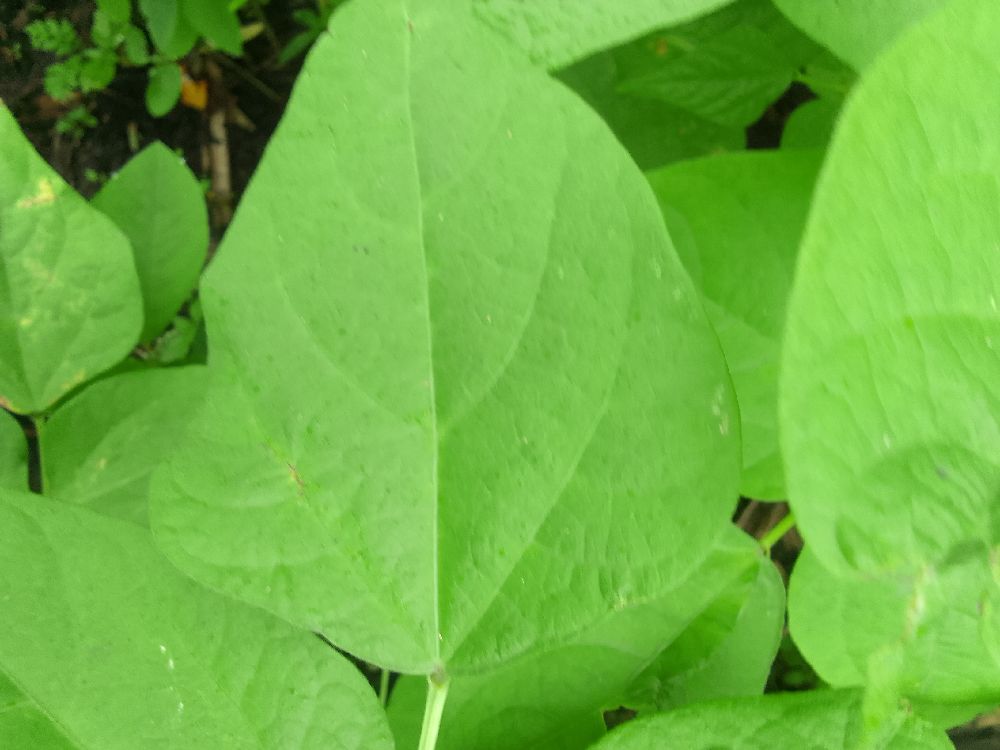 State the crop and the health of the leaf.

common bean, healthy
